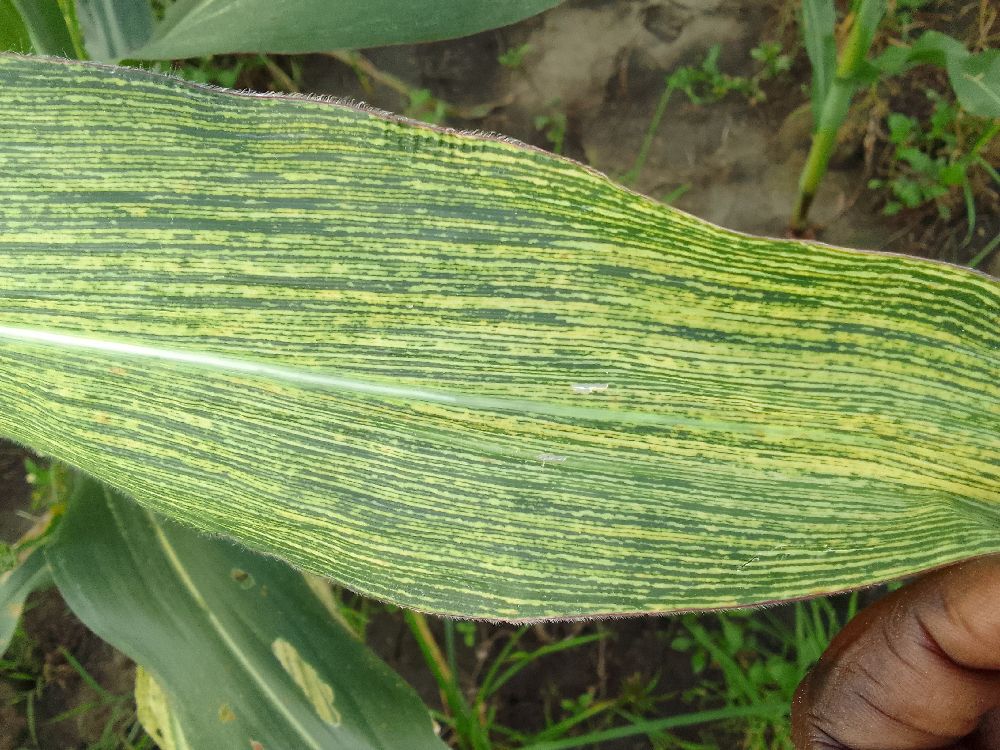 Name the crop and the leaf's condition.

maize, maize streak virus
